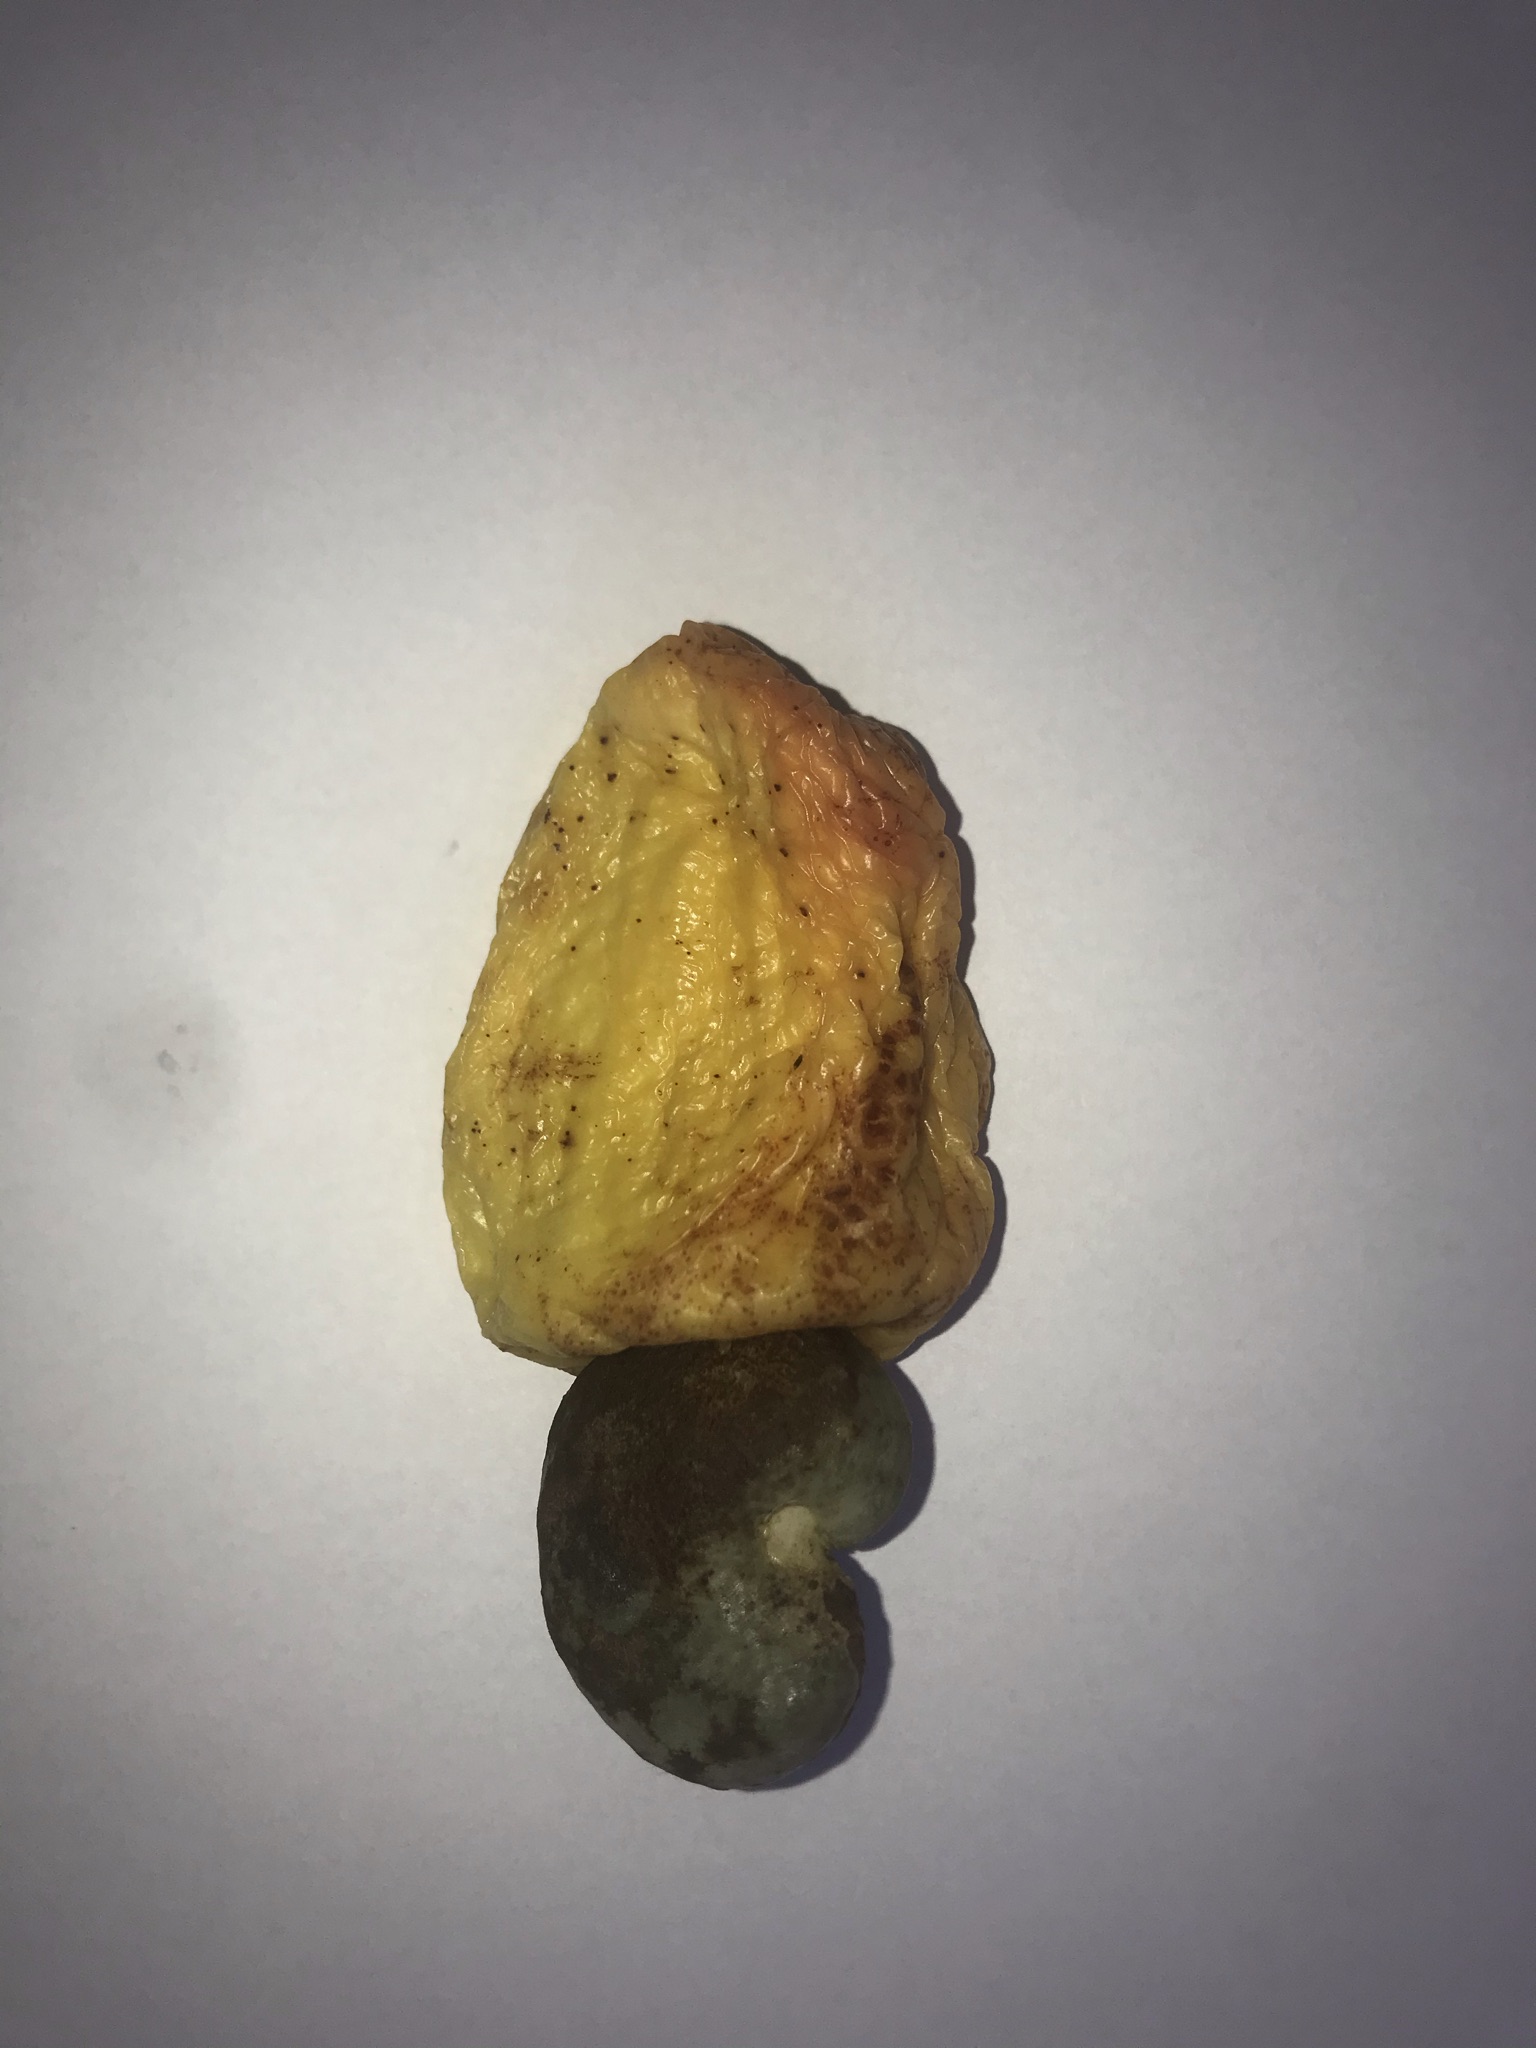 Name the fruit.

caju amarelo
